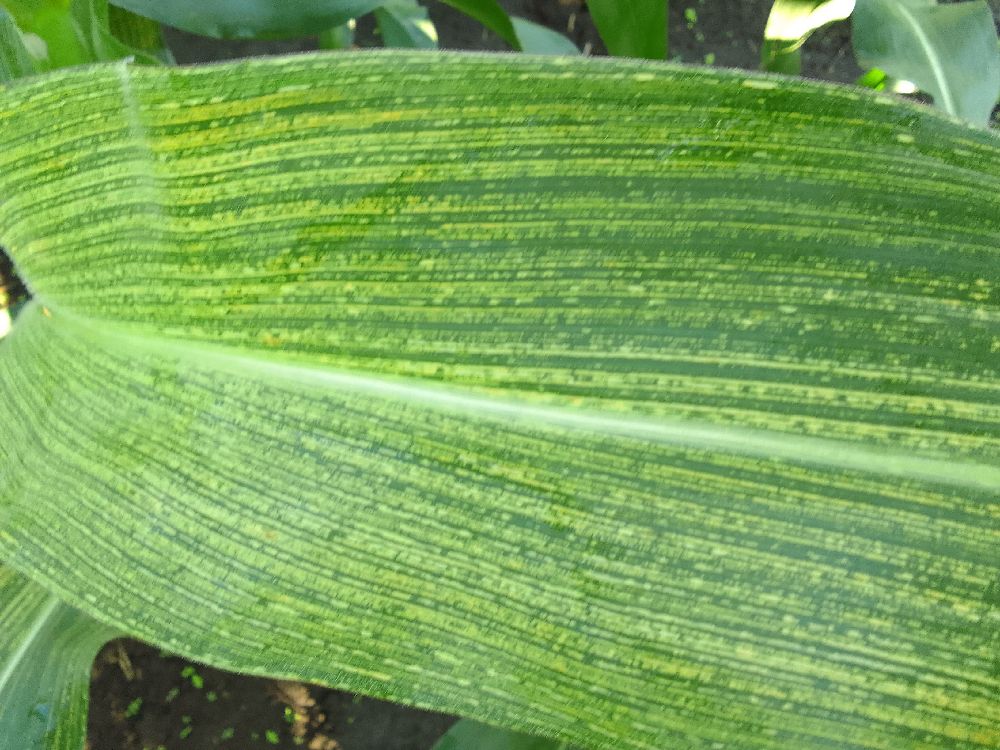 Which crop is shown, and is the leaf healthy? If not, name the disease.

maize, maize streak virus
